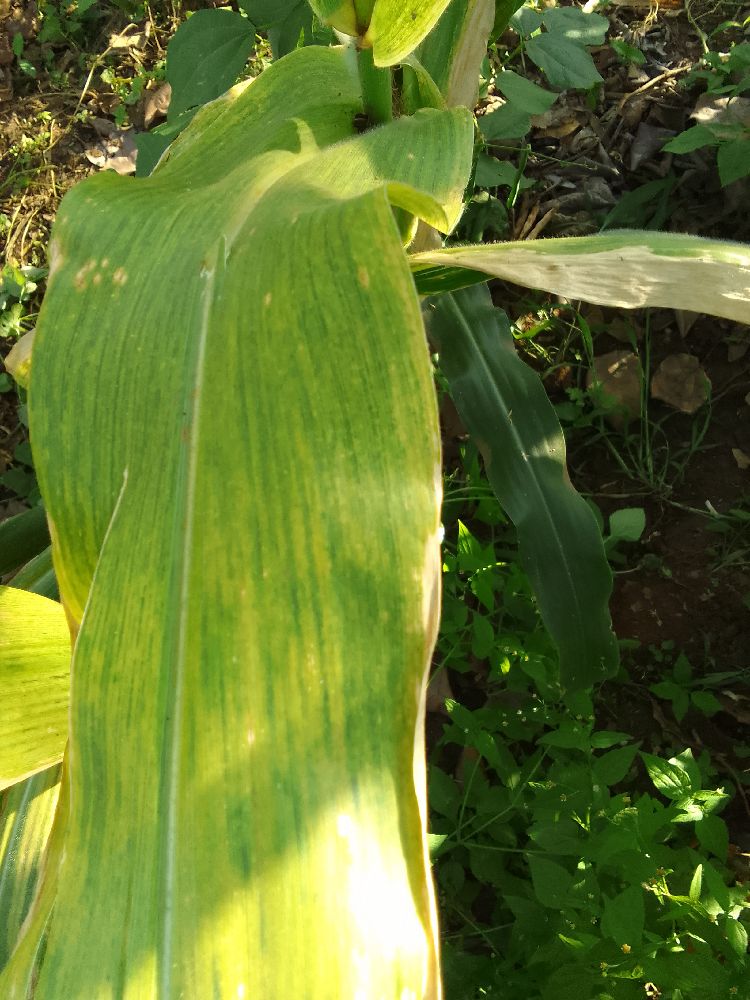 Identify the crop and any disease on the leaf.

maize, maize lethal necrosis
